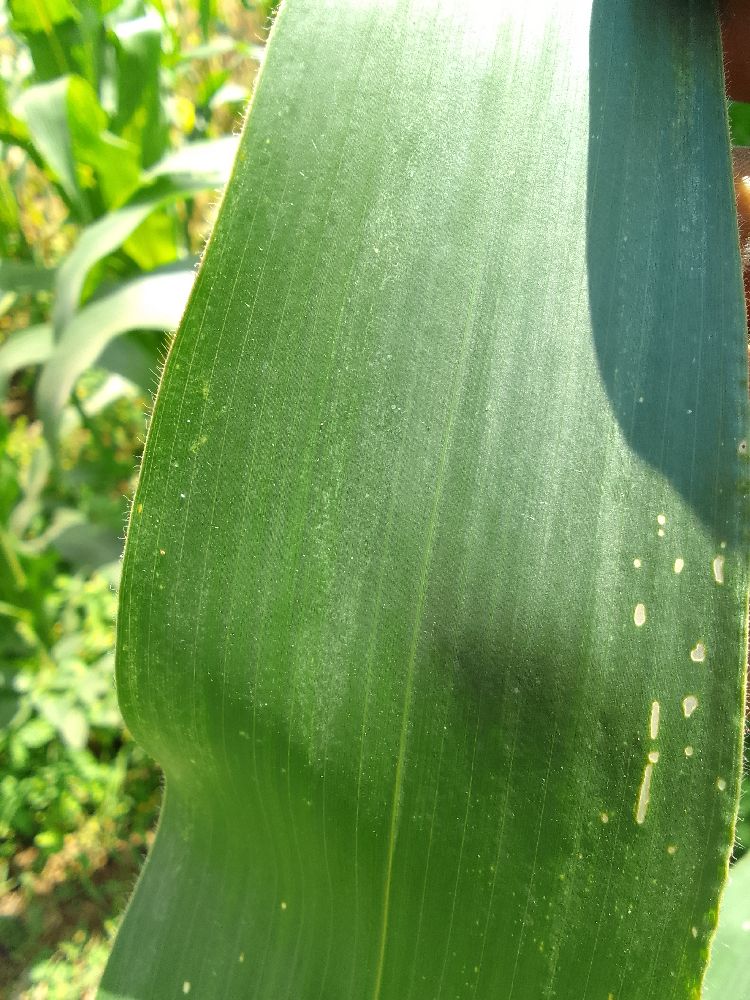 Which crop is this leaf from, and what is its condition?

maize, healthy
